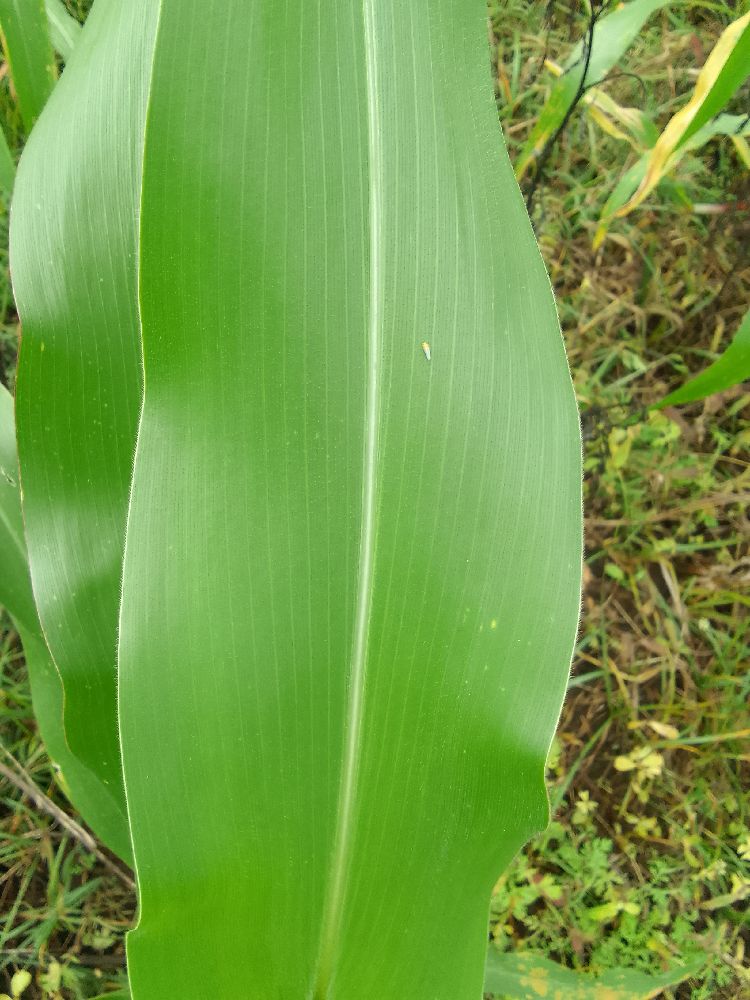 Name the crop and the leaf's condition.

maize, healthy
